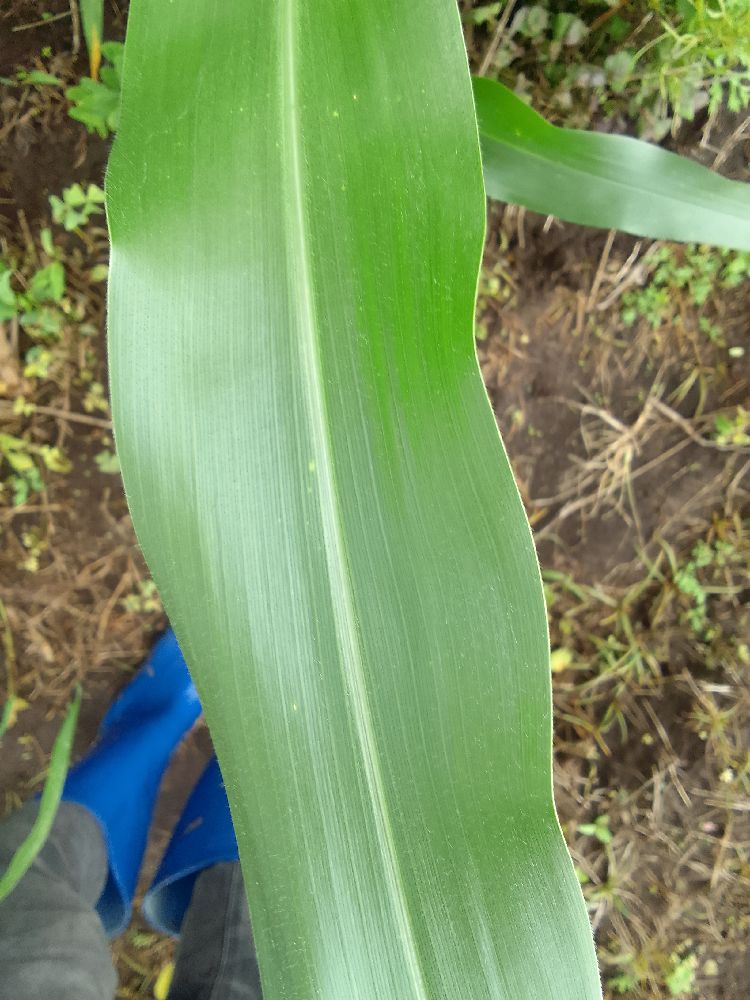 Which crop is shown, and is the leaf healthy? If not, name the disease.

maize, healthy
